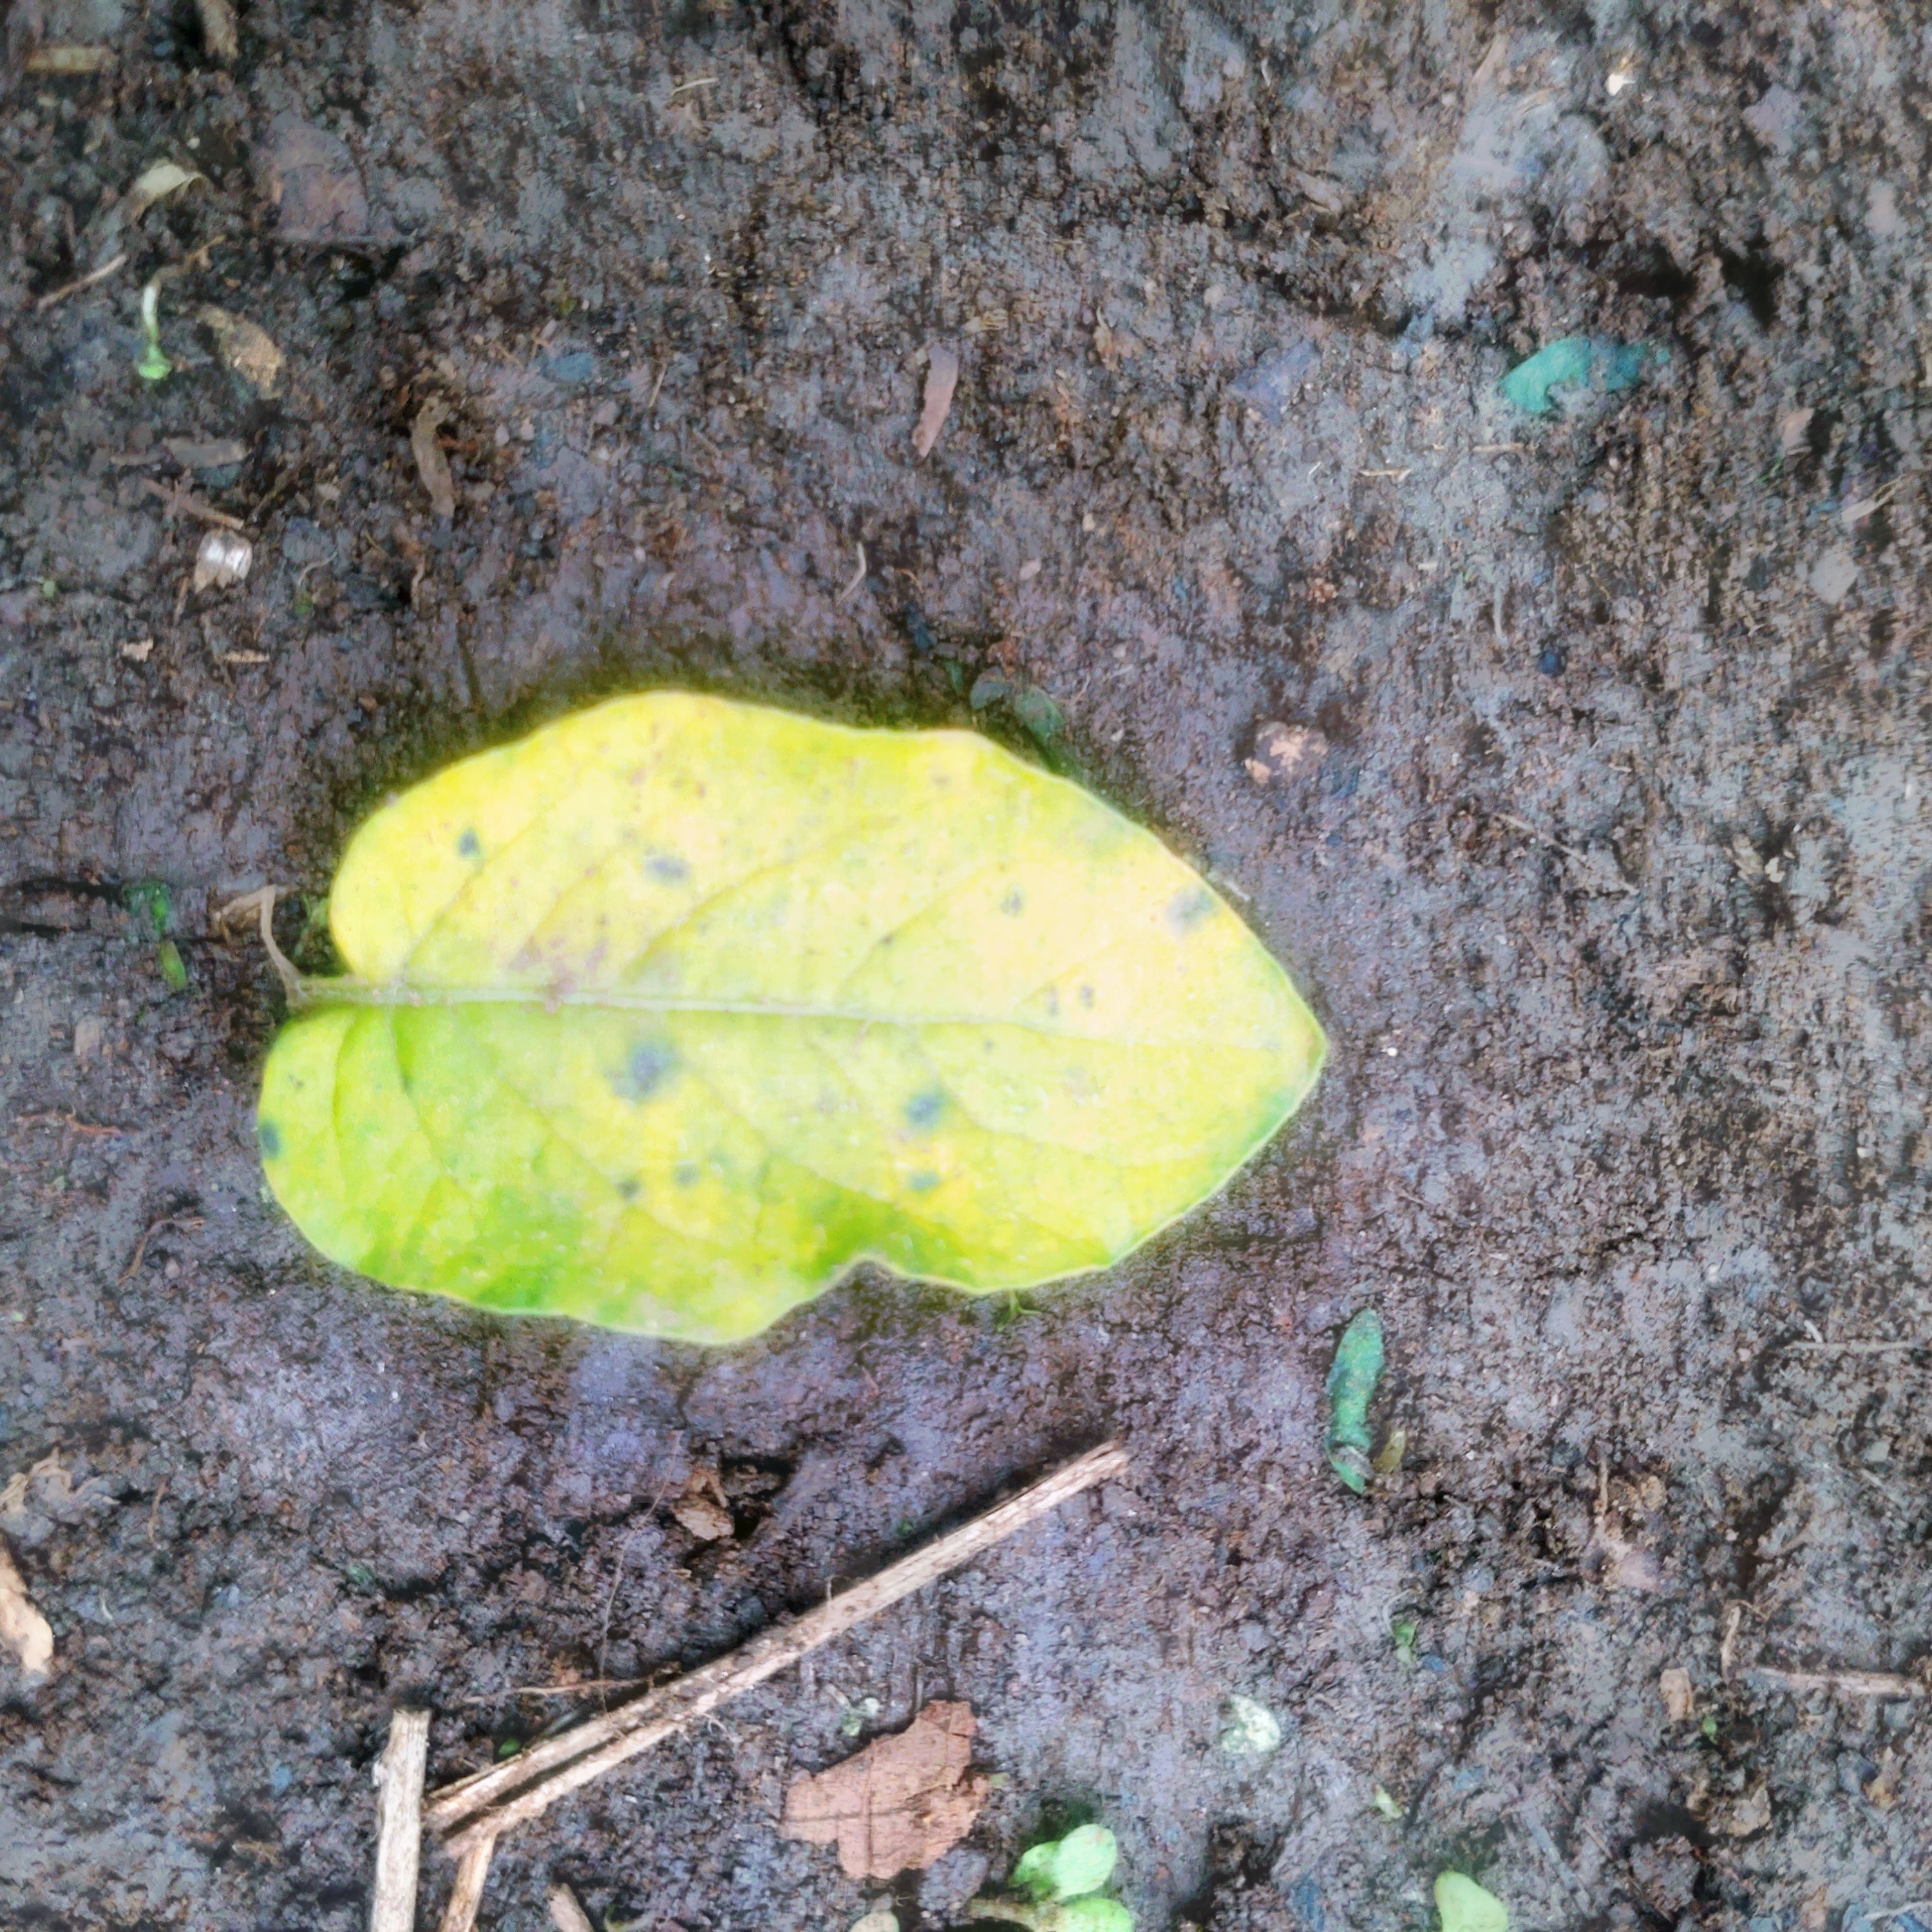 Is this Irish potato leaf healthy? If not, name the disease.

late blight
